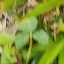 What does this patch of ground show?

unstructured weed
